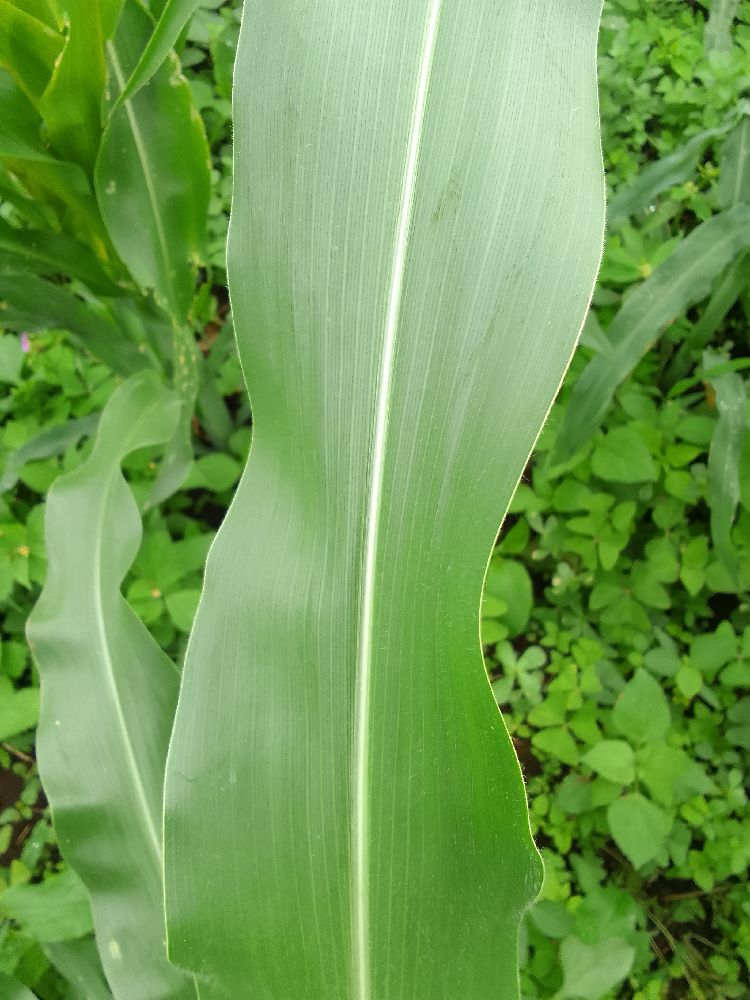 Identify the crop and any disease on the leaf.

maize, healthy
